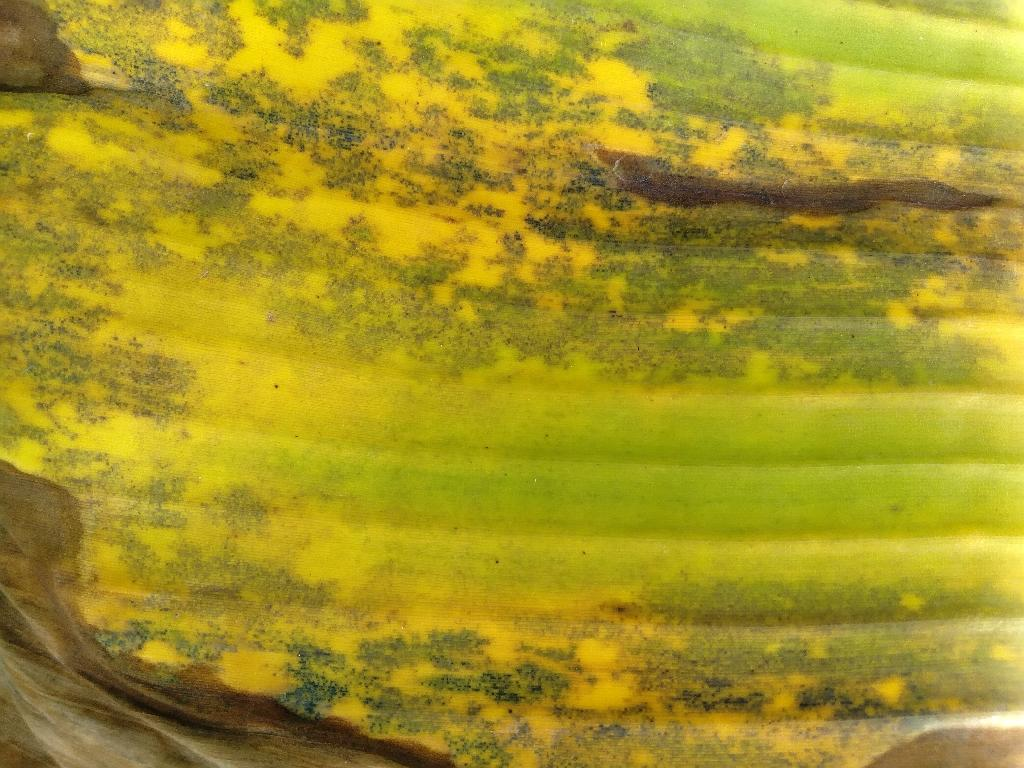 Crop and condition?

banana, black sigatoka
